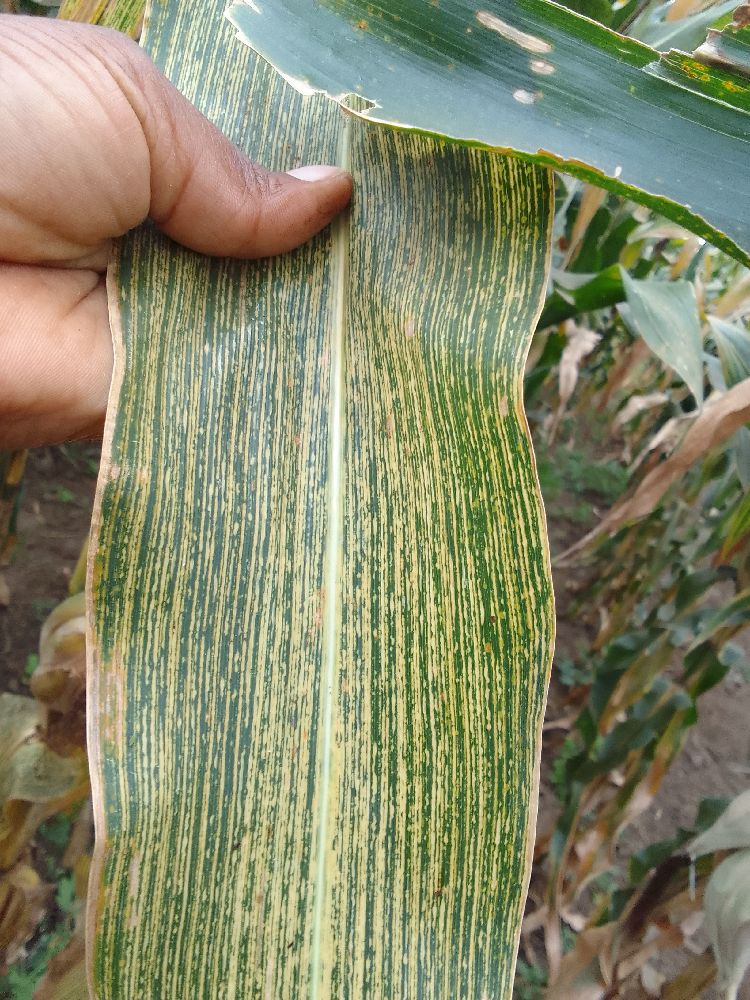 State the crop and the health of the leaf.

maize, maize streak virus
